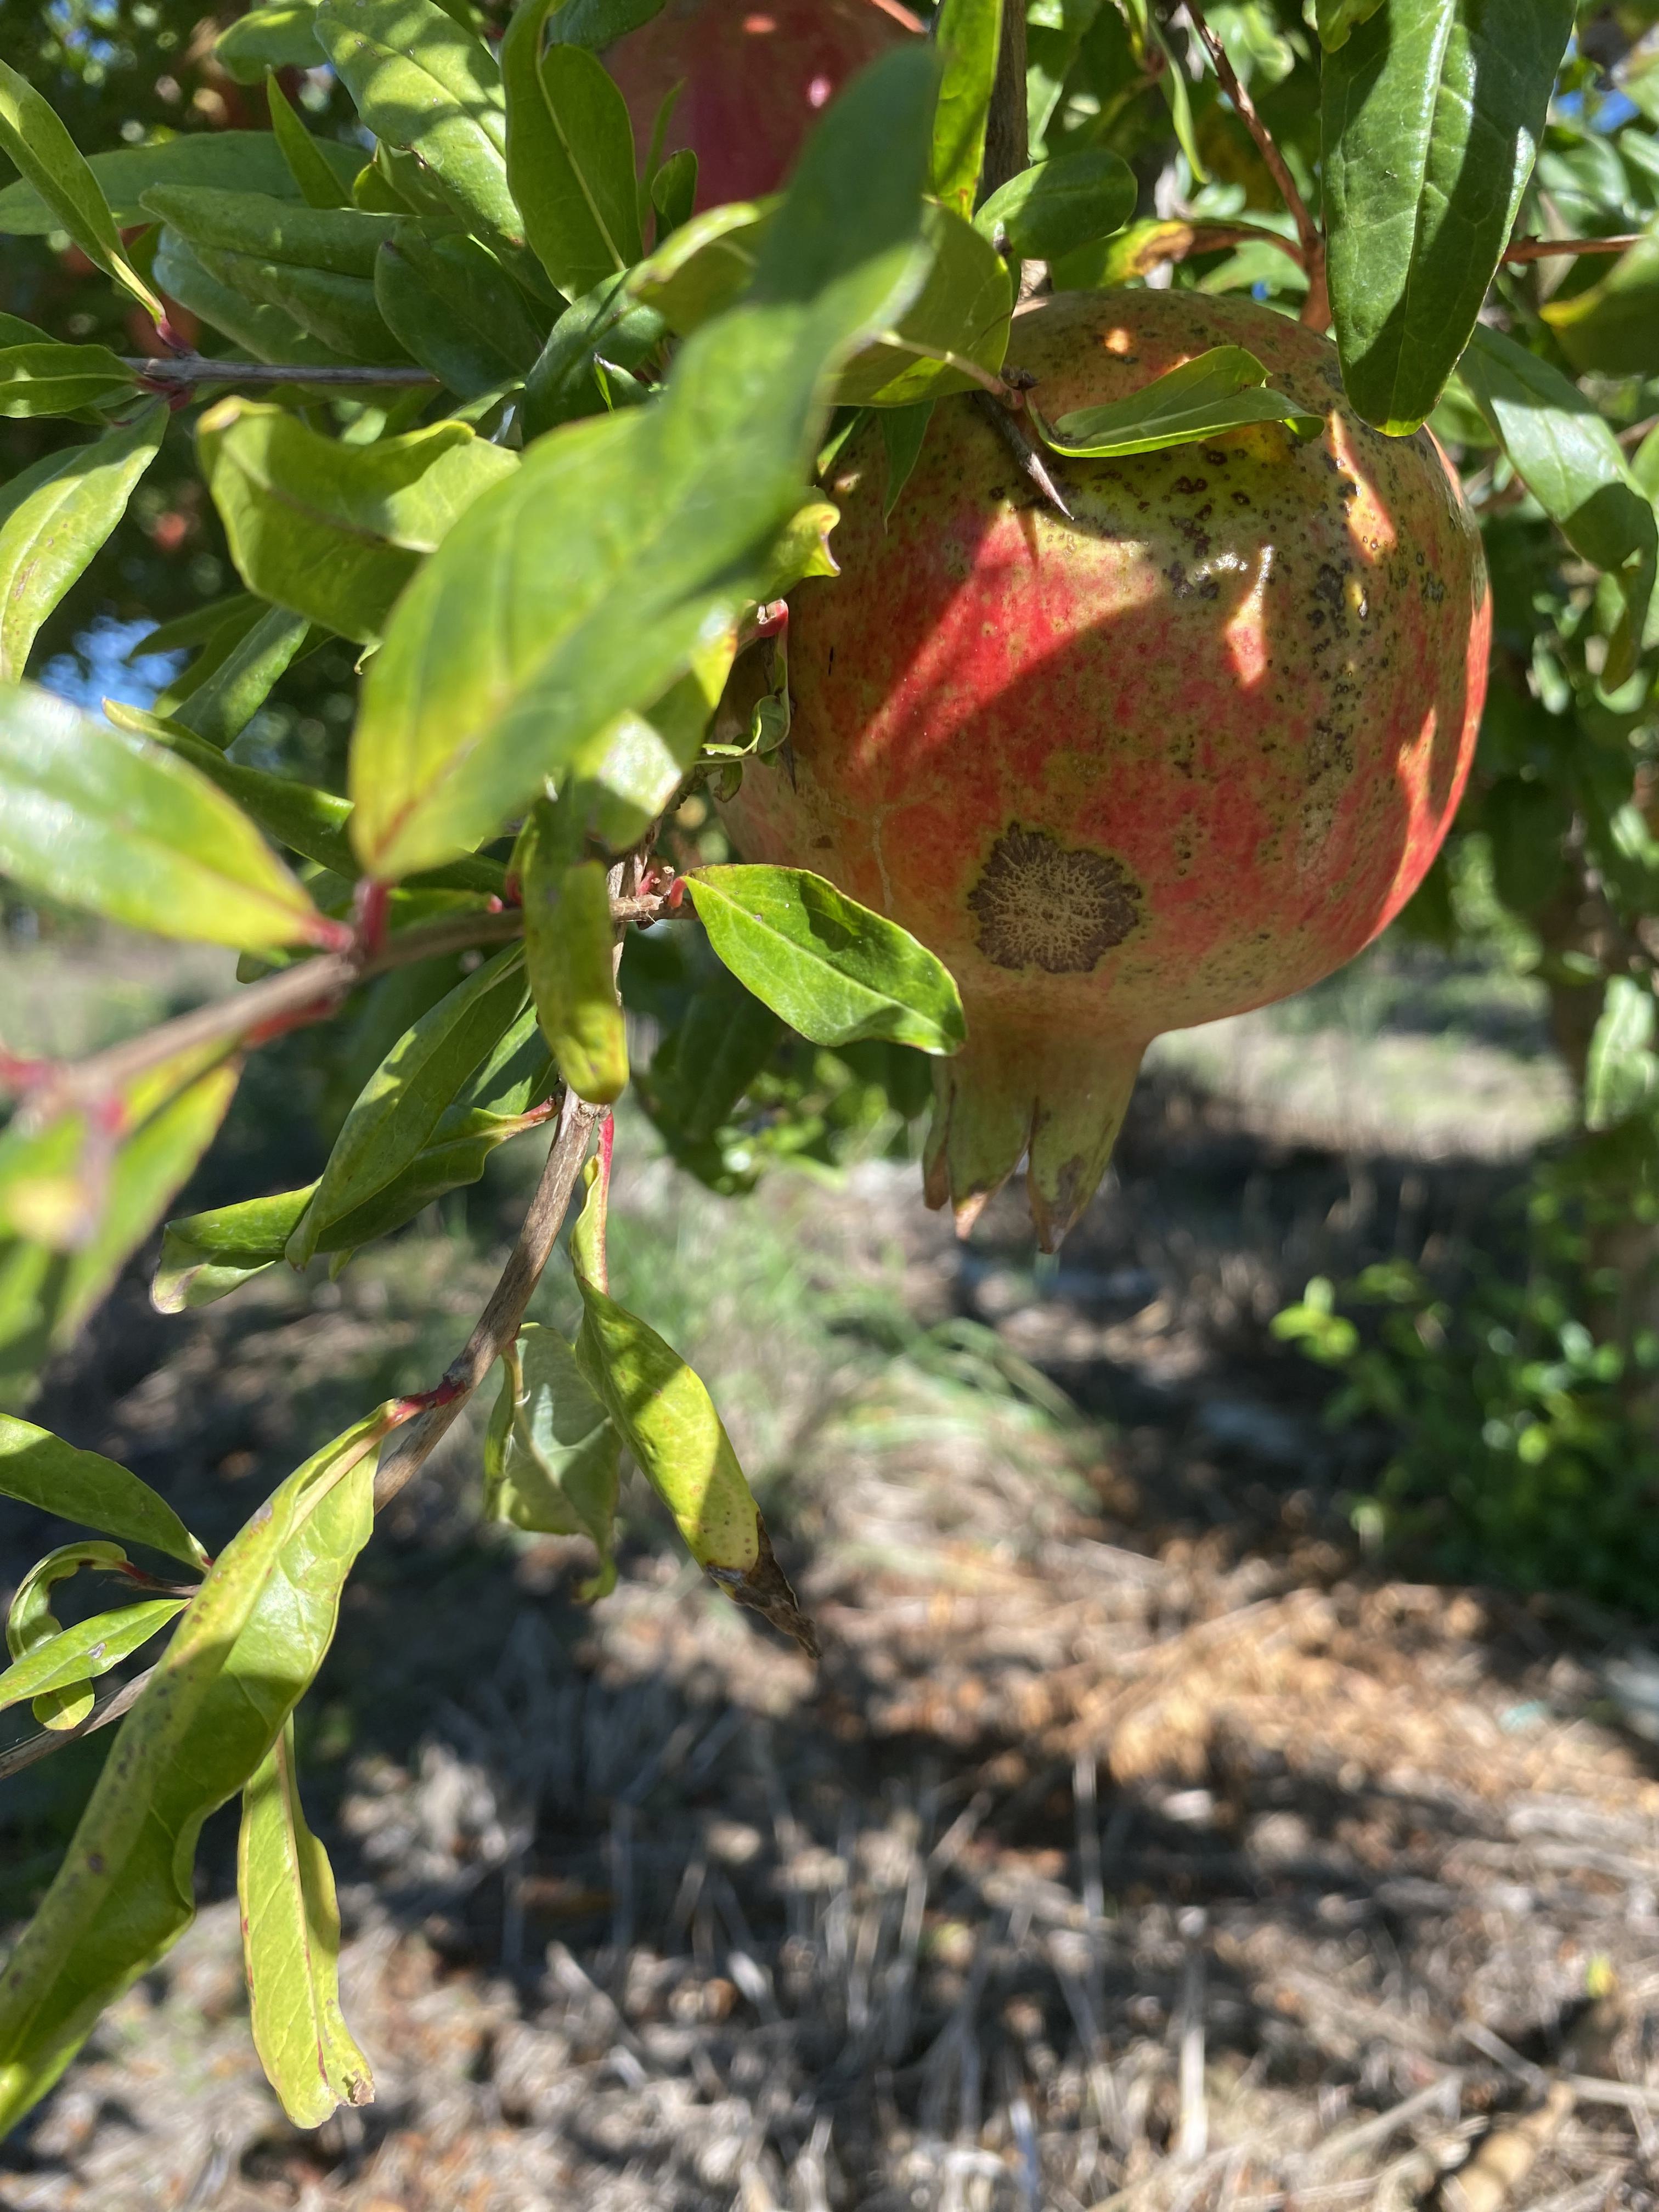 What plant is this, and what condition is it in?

pomegranate, healthy
